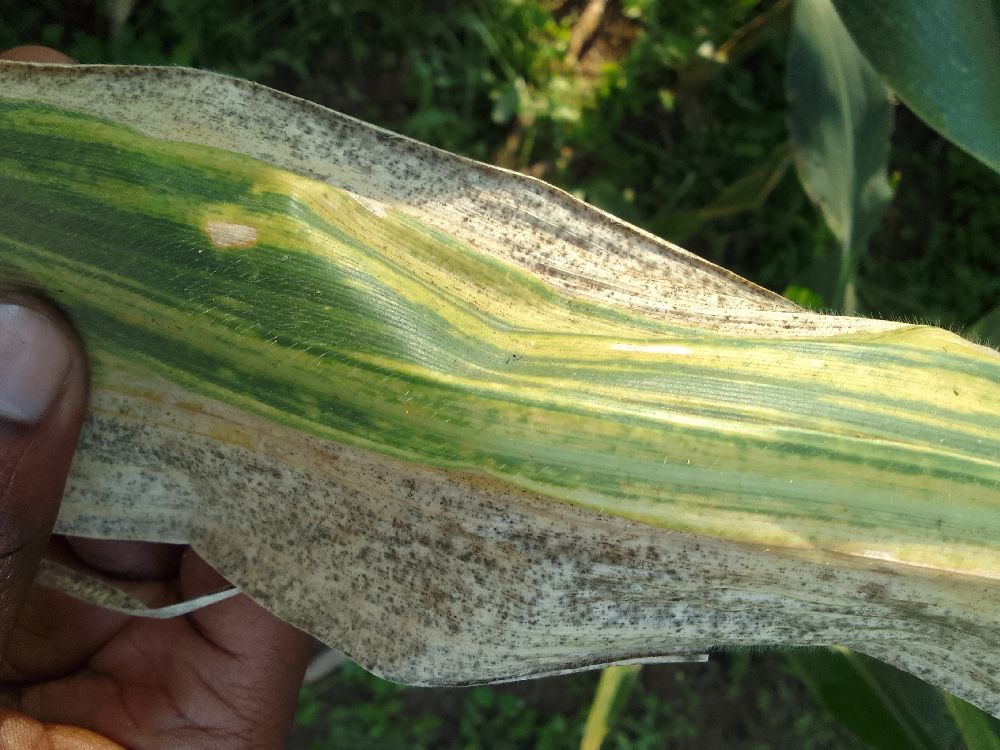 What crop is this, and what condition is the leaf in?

maize, maize lethal necrosis
